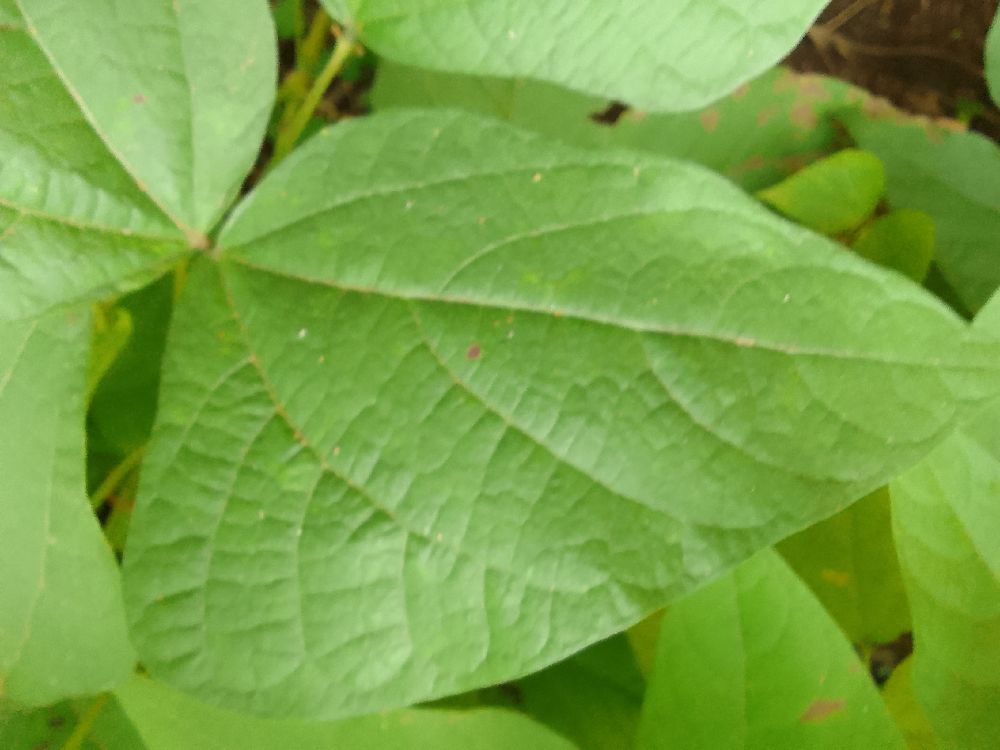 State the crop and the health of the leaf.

common bean, healthy
